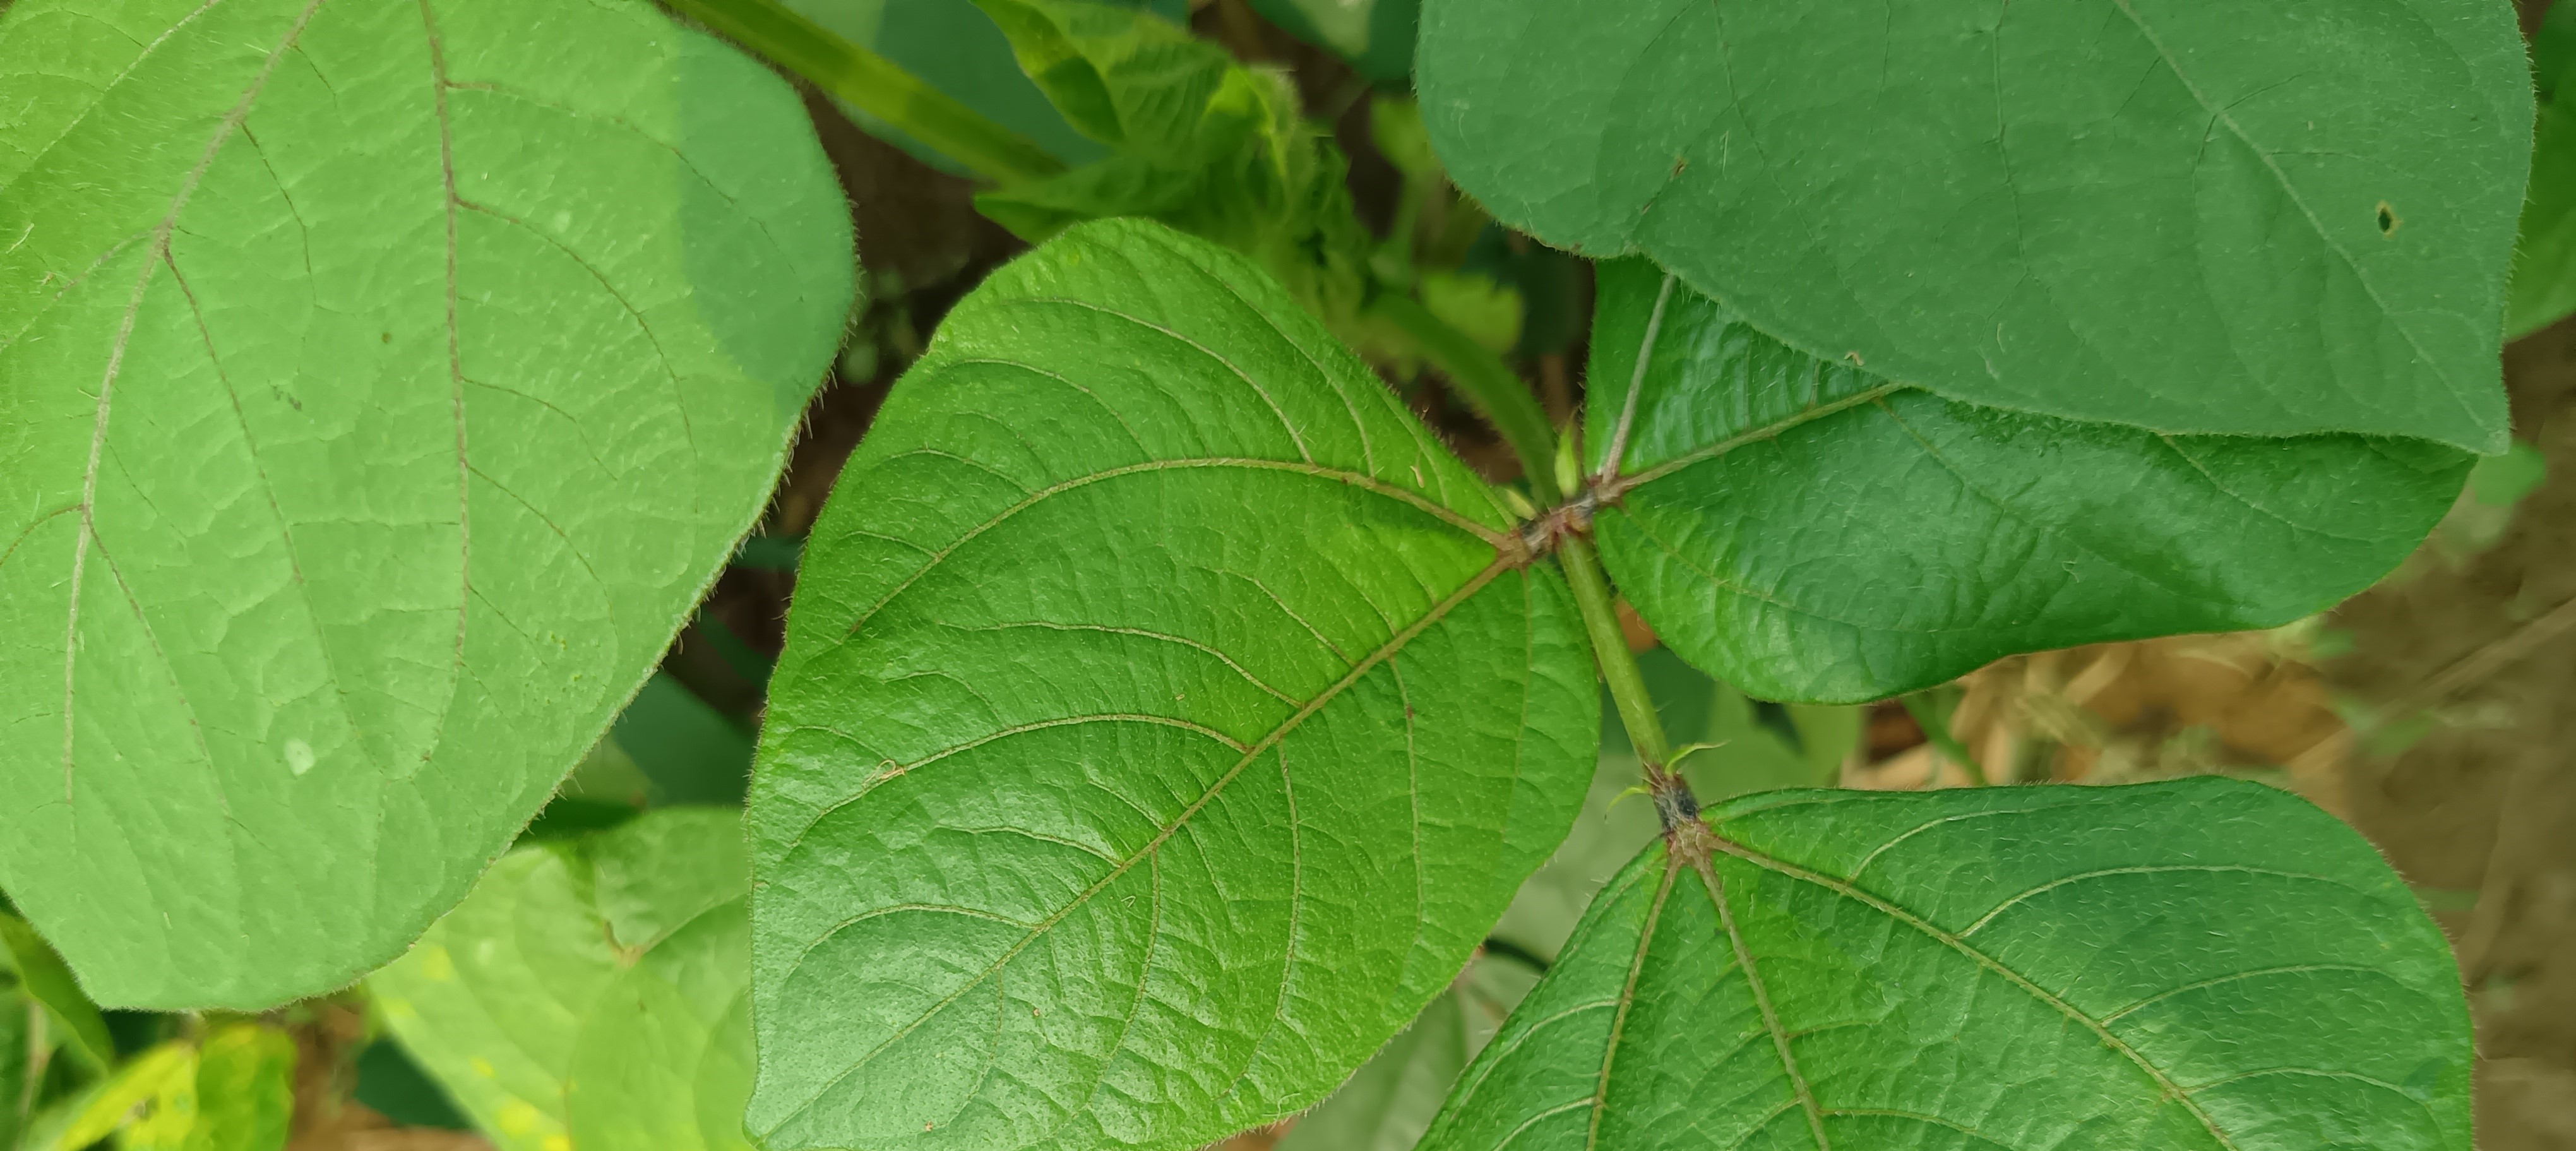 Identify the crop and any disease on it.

mungbean, healthy
